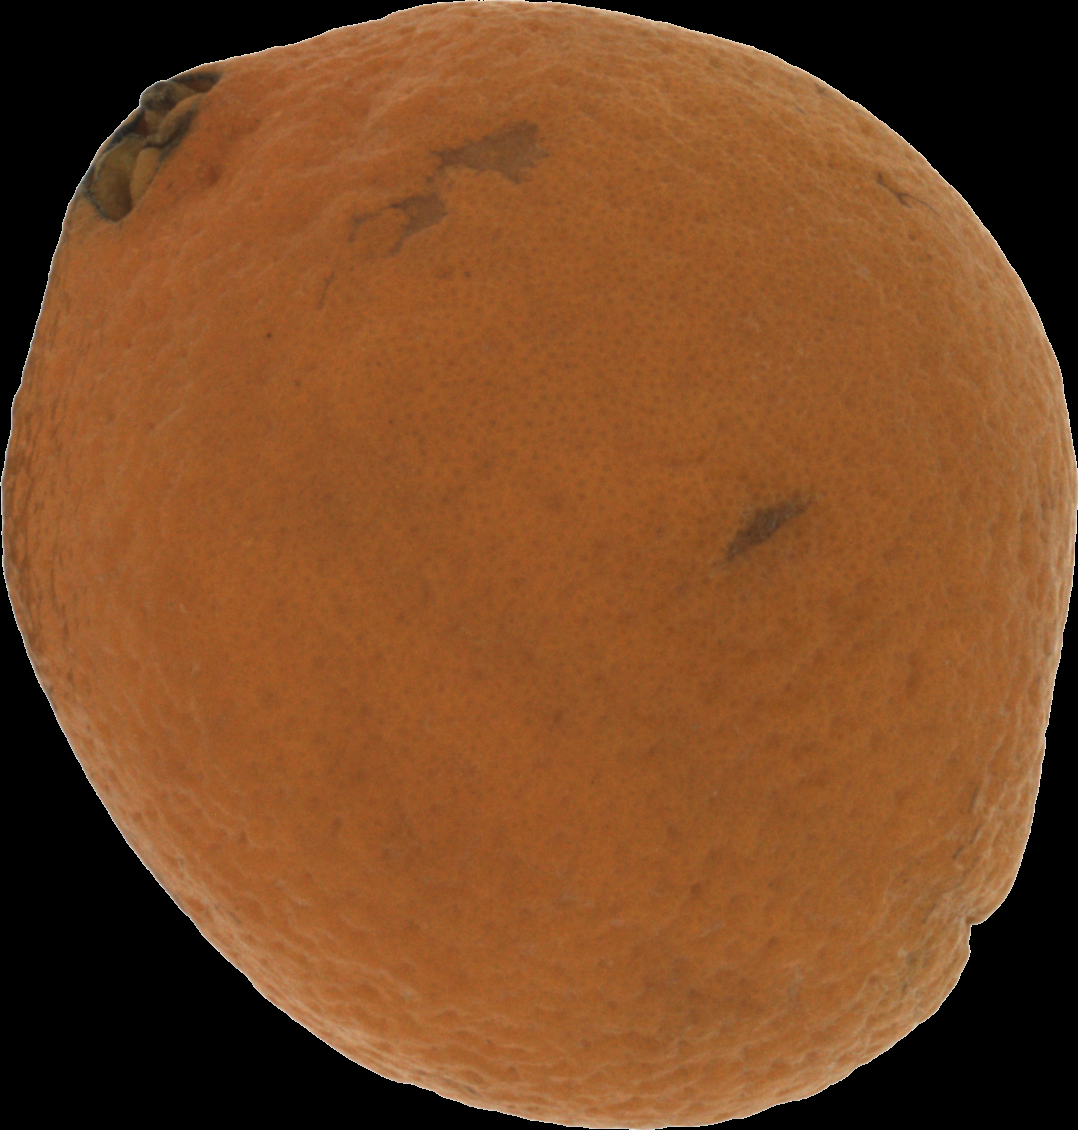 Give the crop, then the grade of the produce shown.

orange, bad
